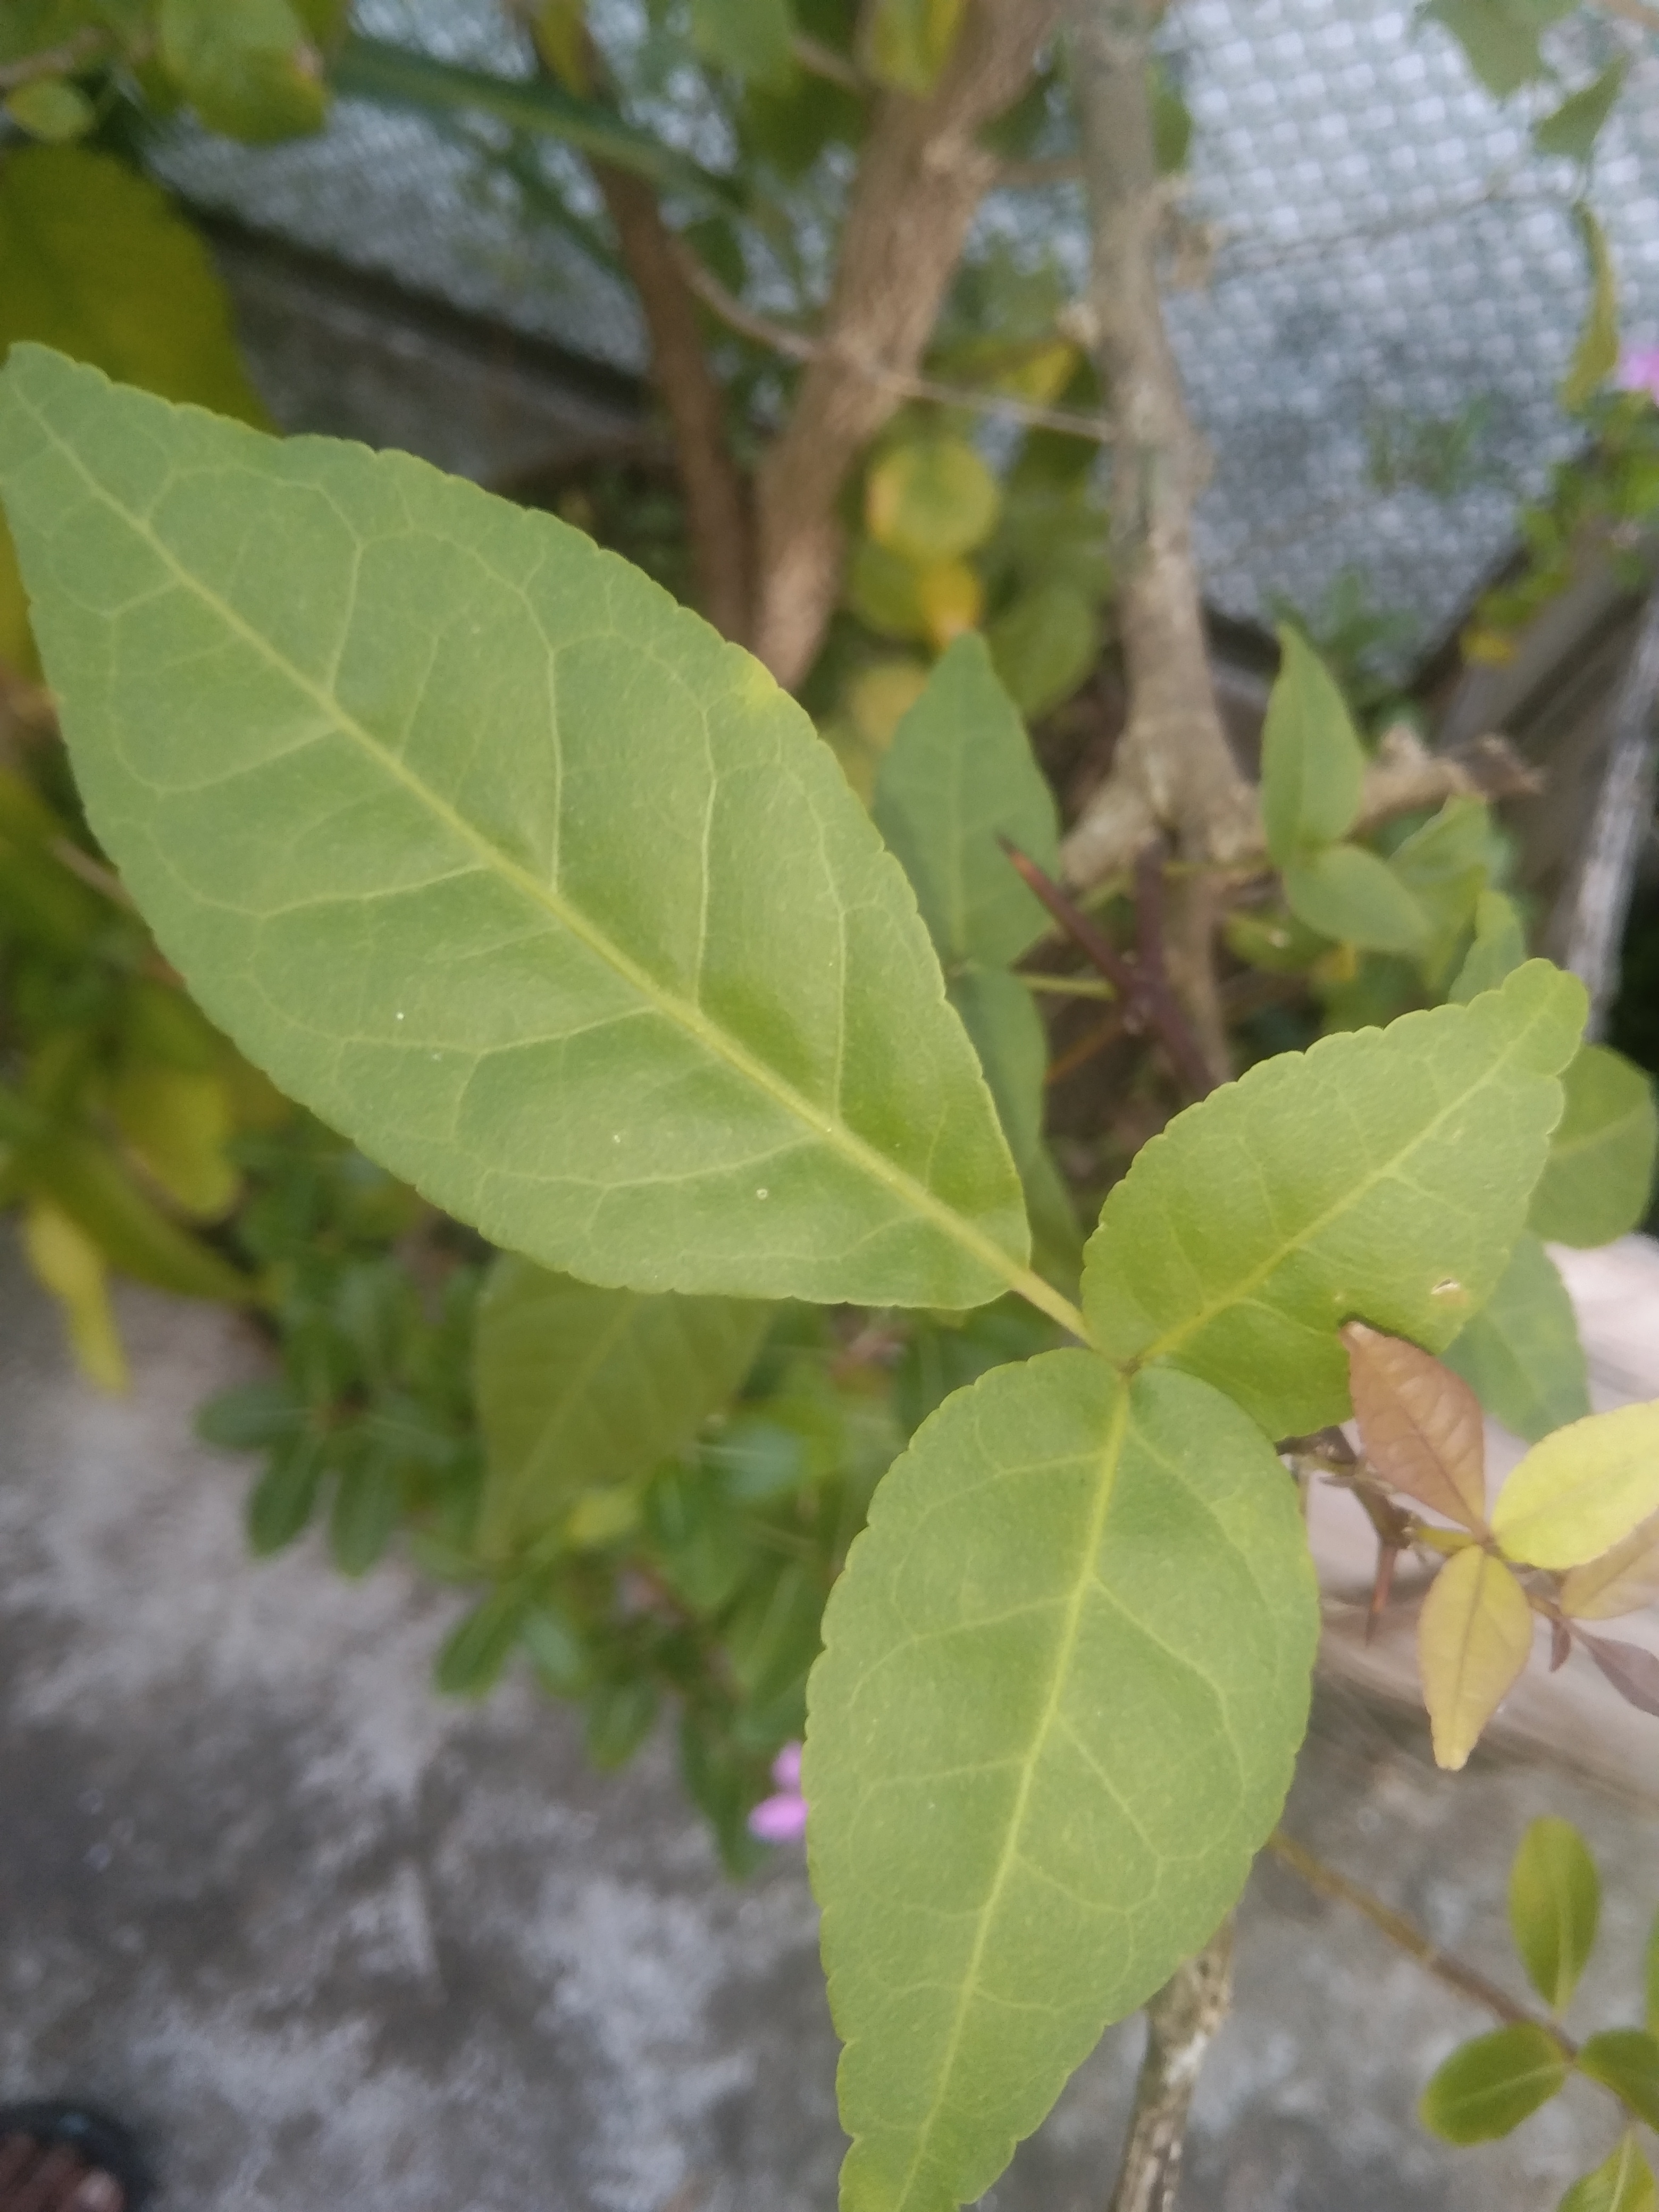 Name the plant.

wood apple
